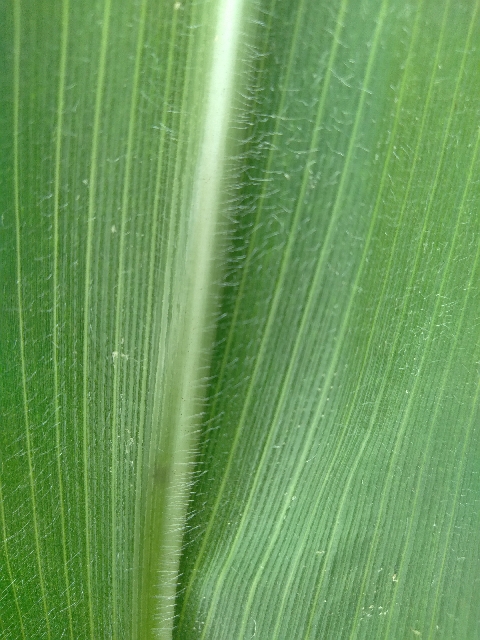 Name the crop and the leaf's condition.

maize, healthy
